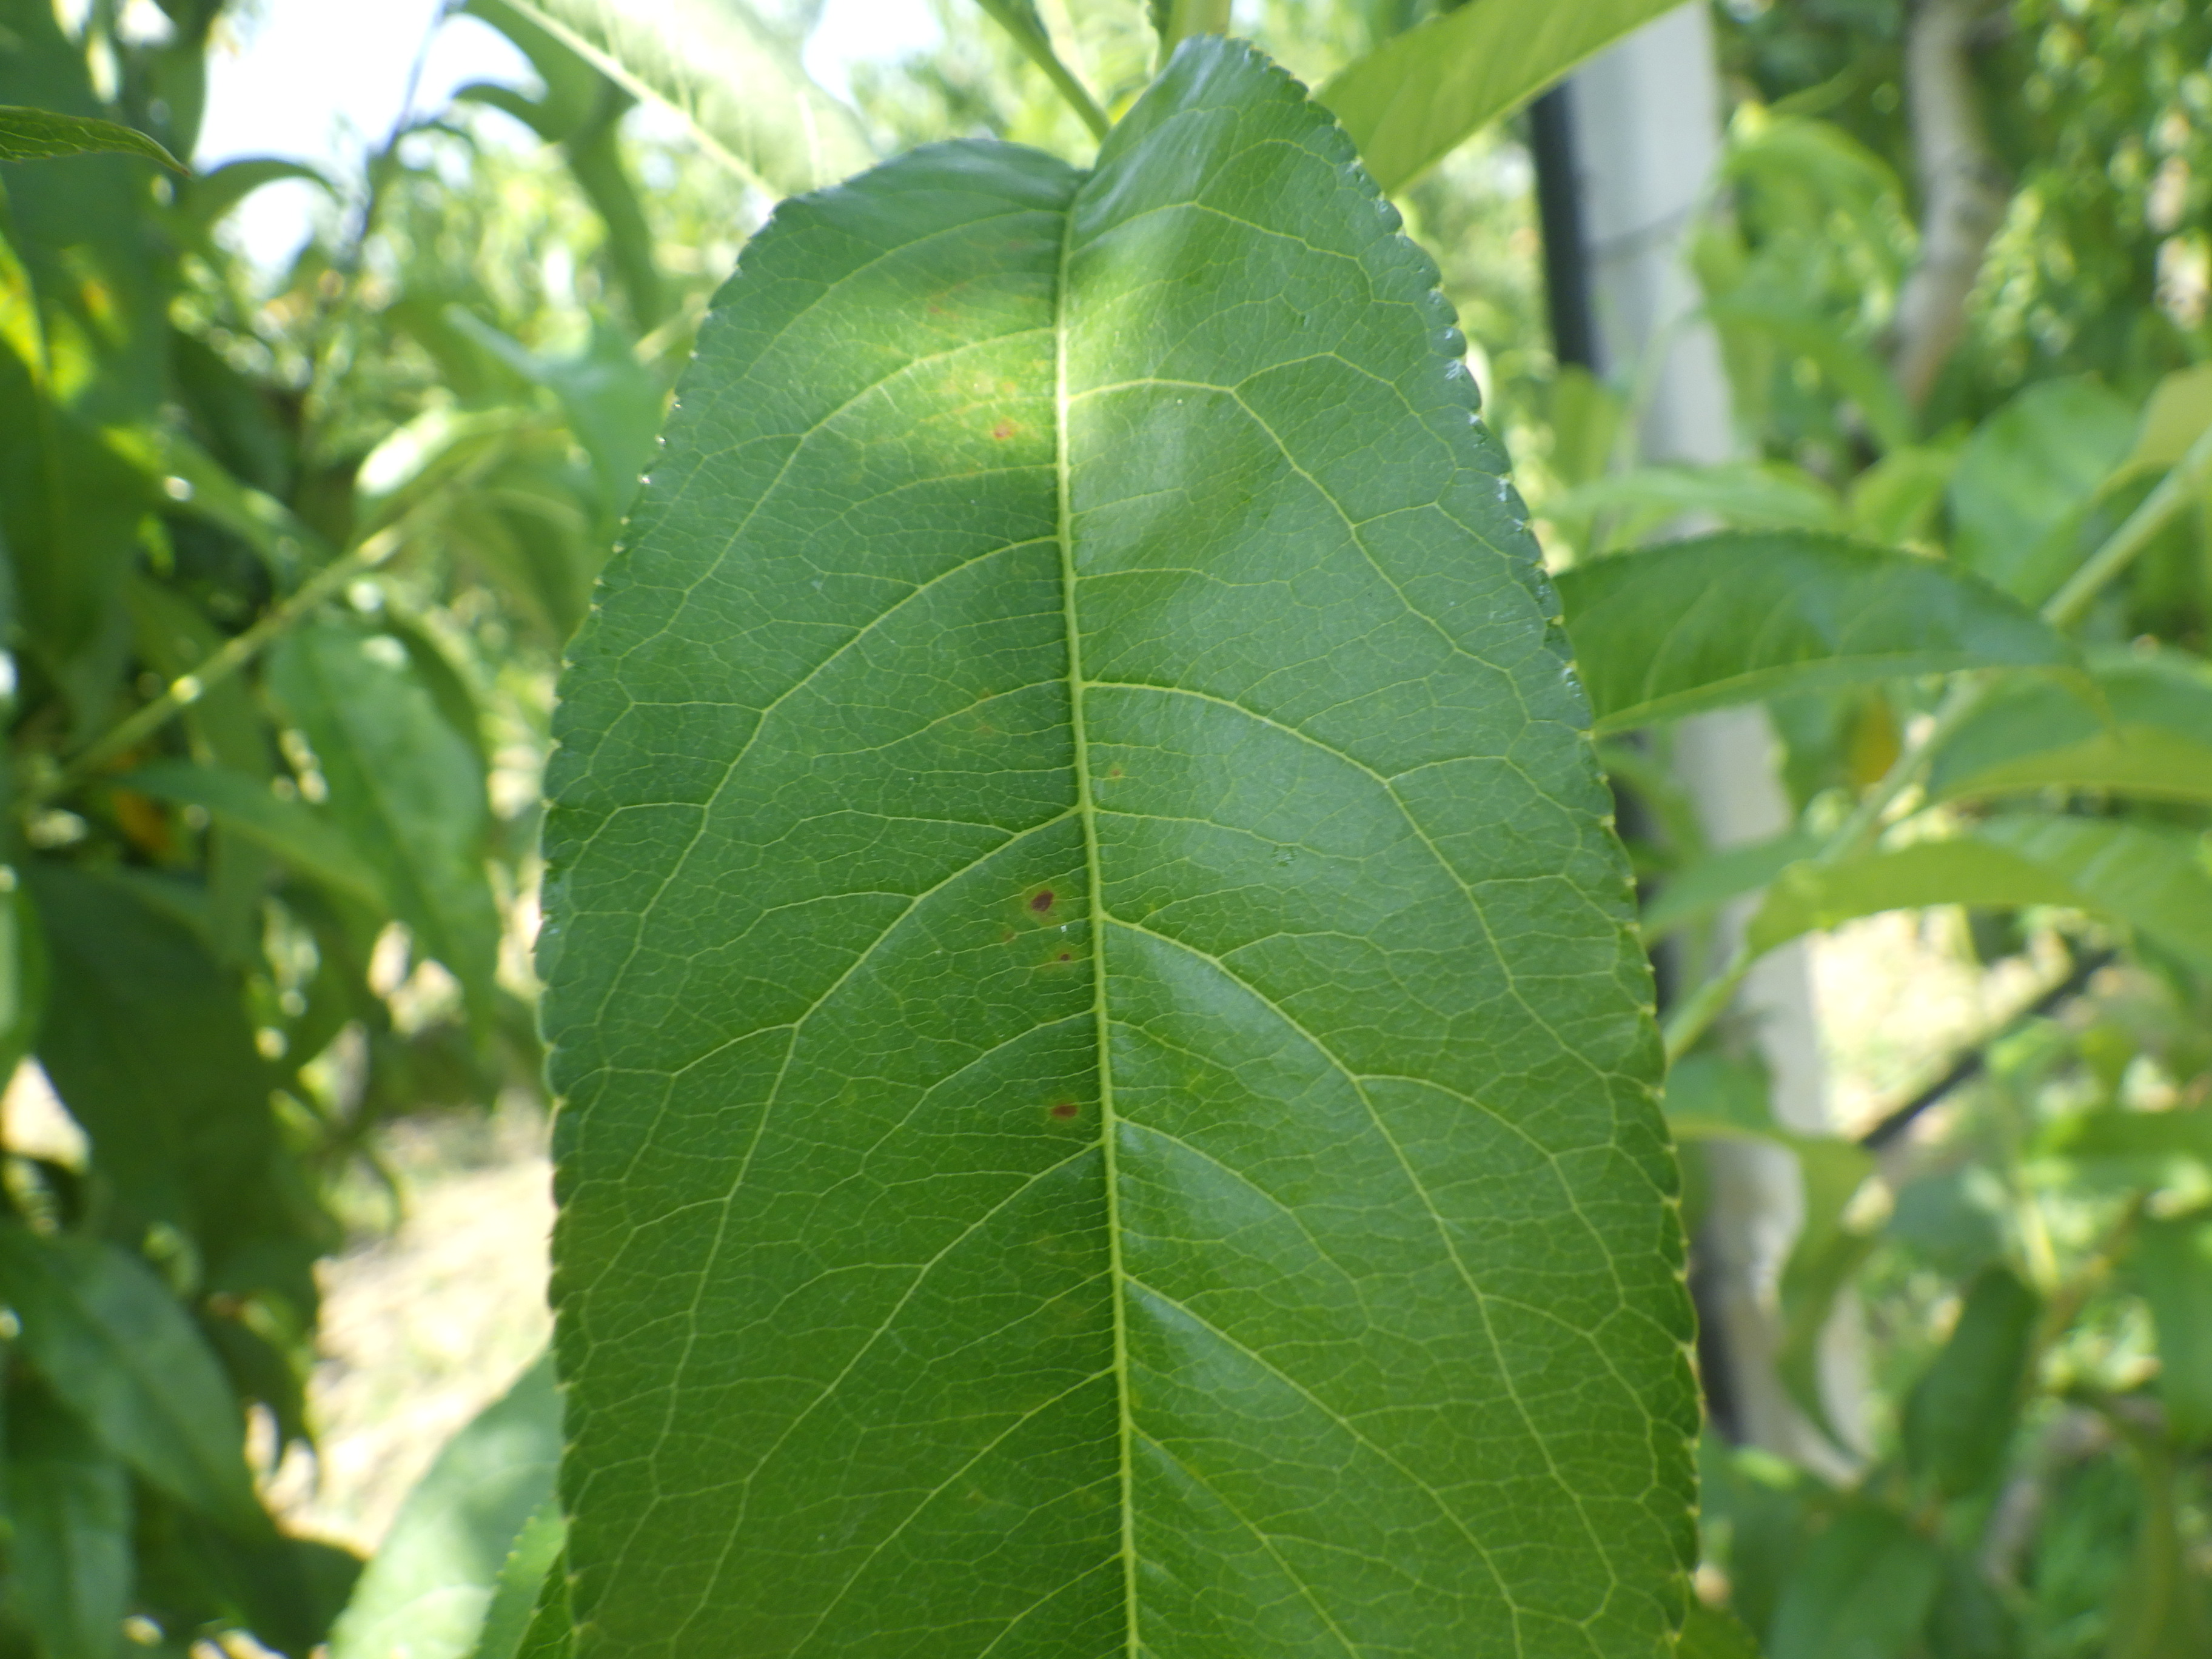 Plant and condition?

peach, shot hole disease
